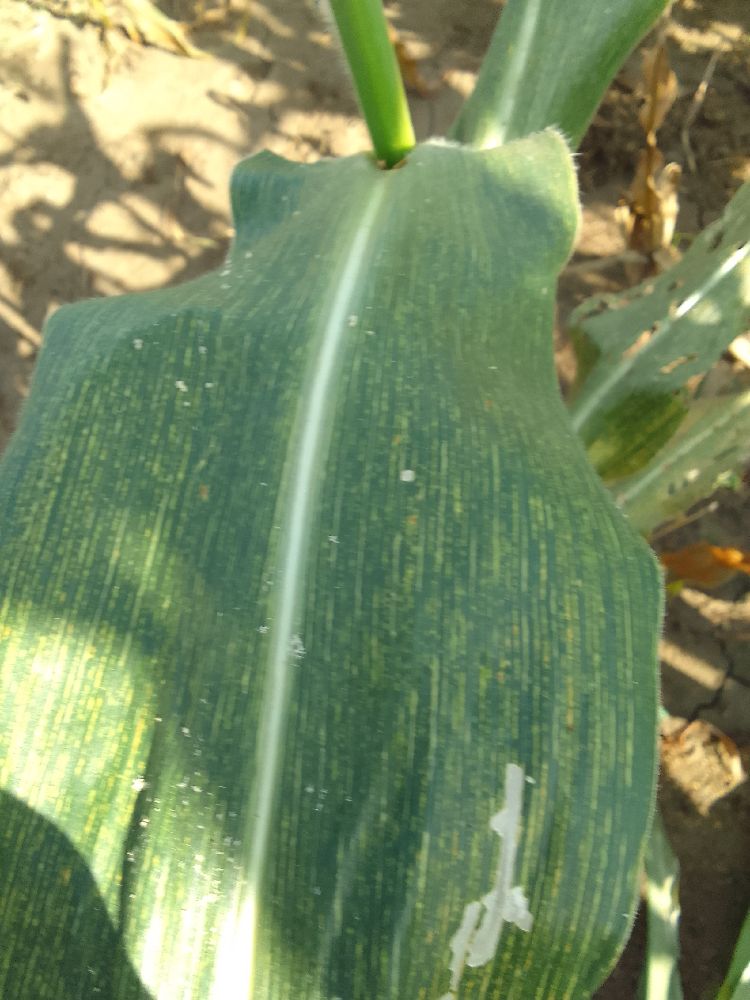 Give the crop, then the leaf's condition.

maize, maize streak virus
